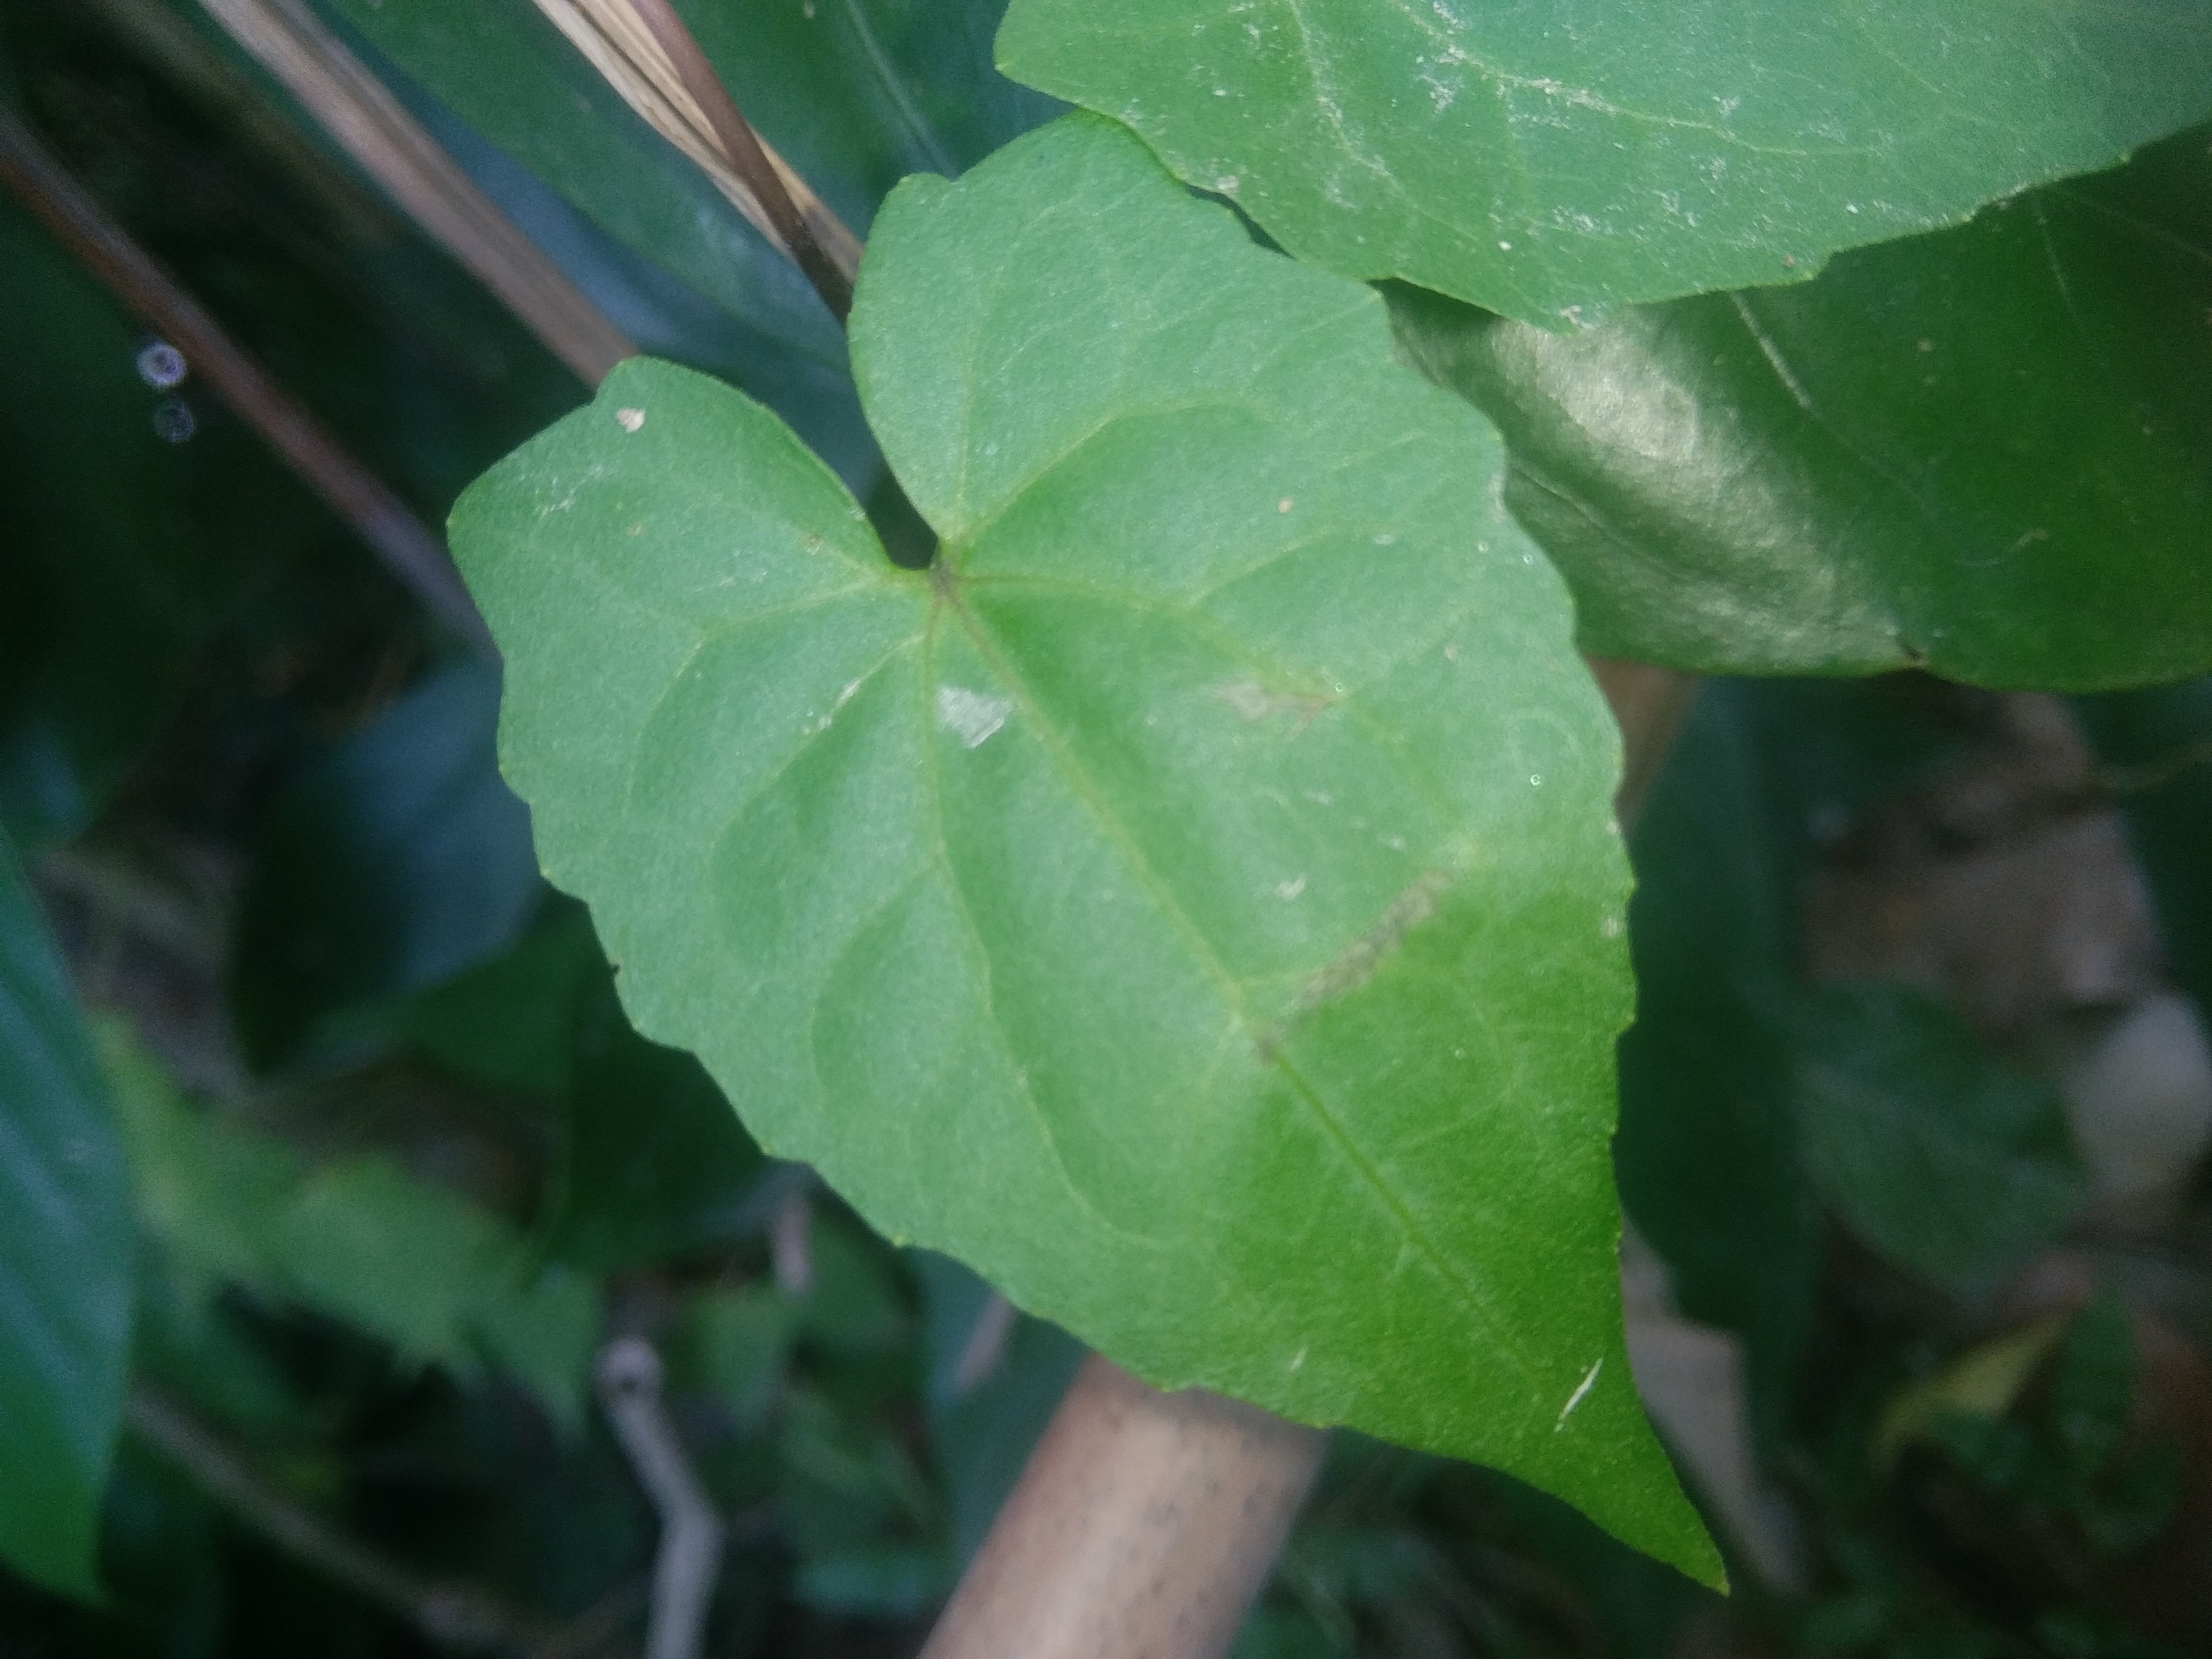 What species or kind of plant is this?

bitter vine
